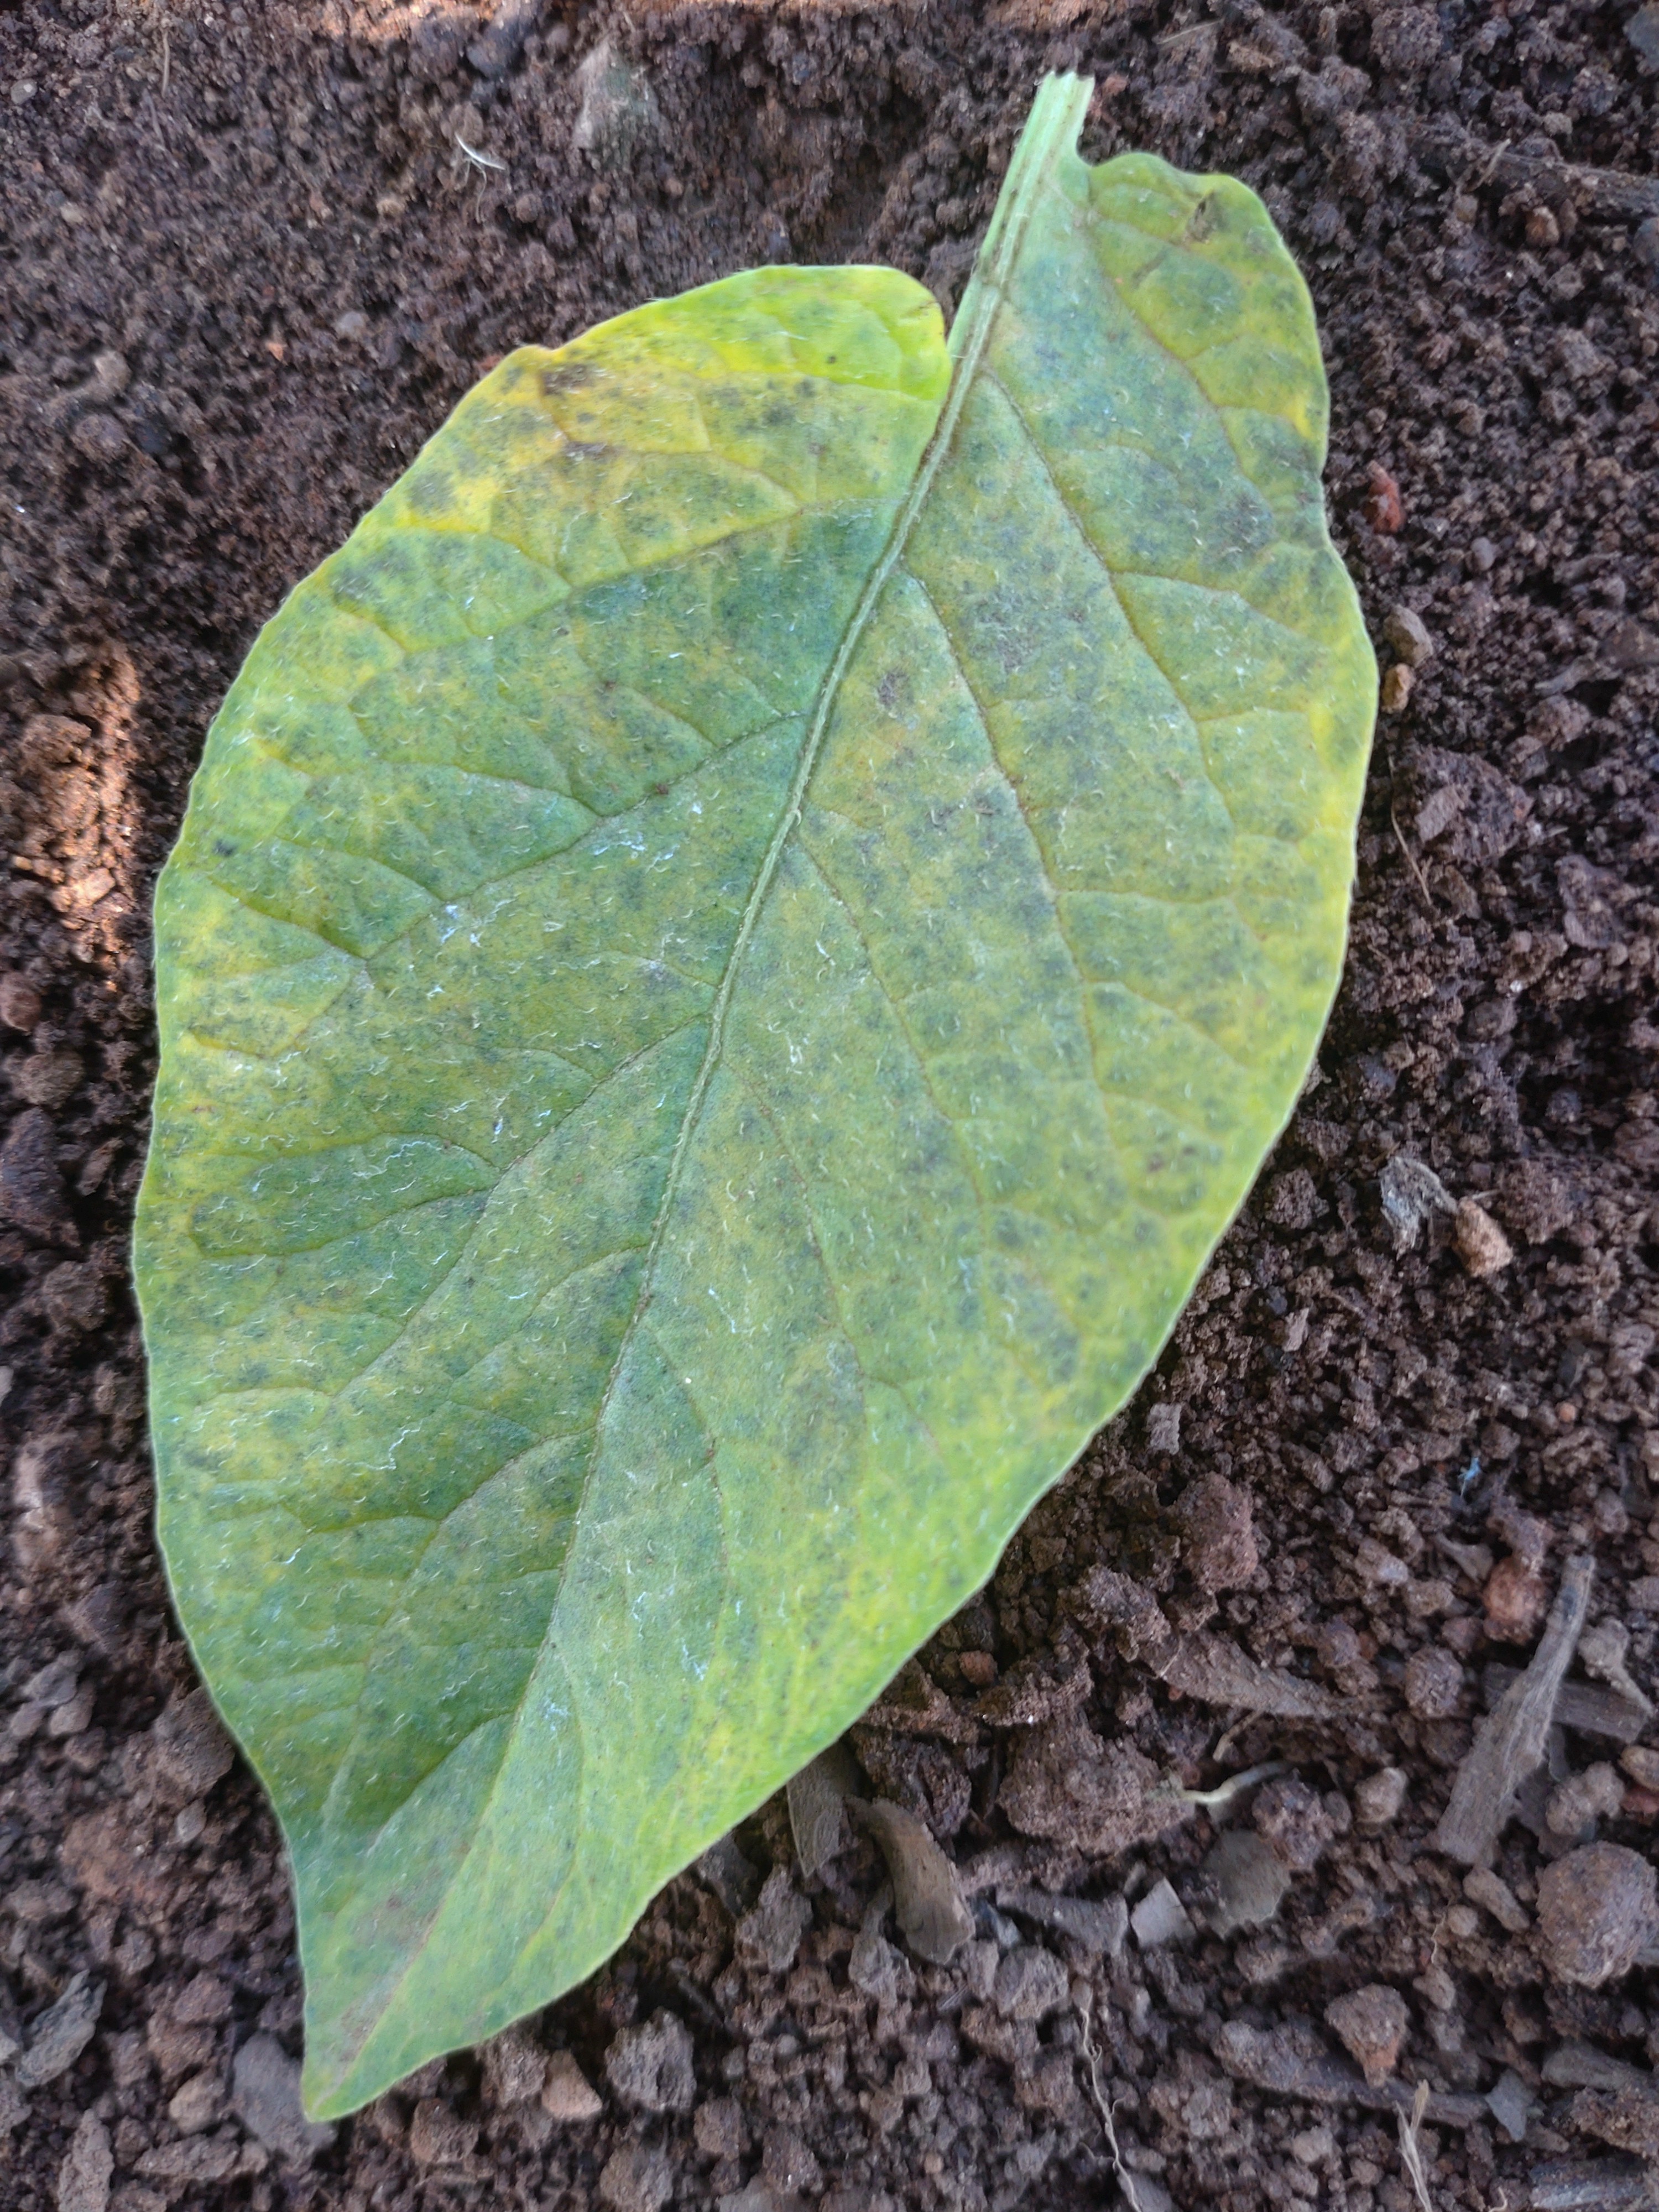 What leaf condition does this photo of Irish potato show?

late blight
